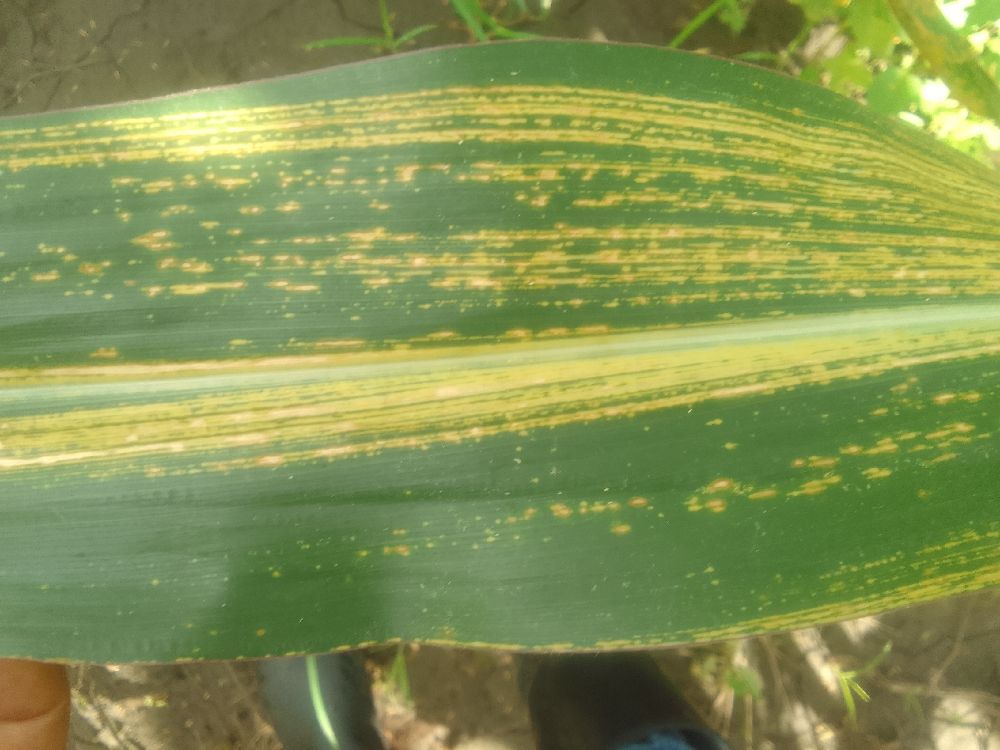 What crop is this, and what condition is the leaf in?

maize, maize streak virus
